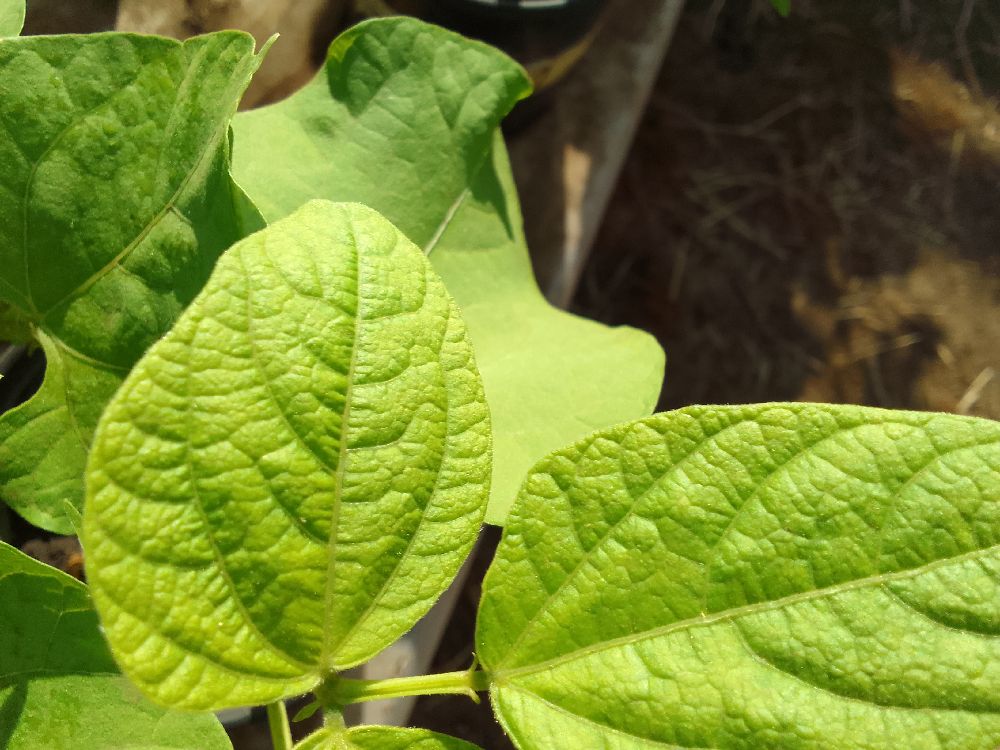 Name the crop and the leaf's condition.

common bean, healthy
